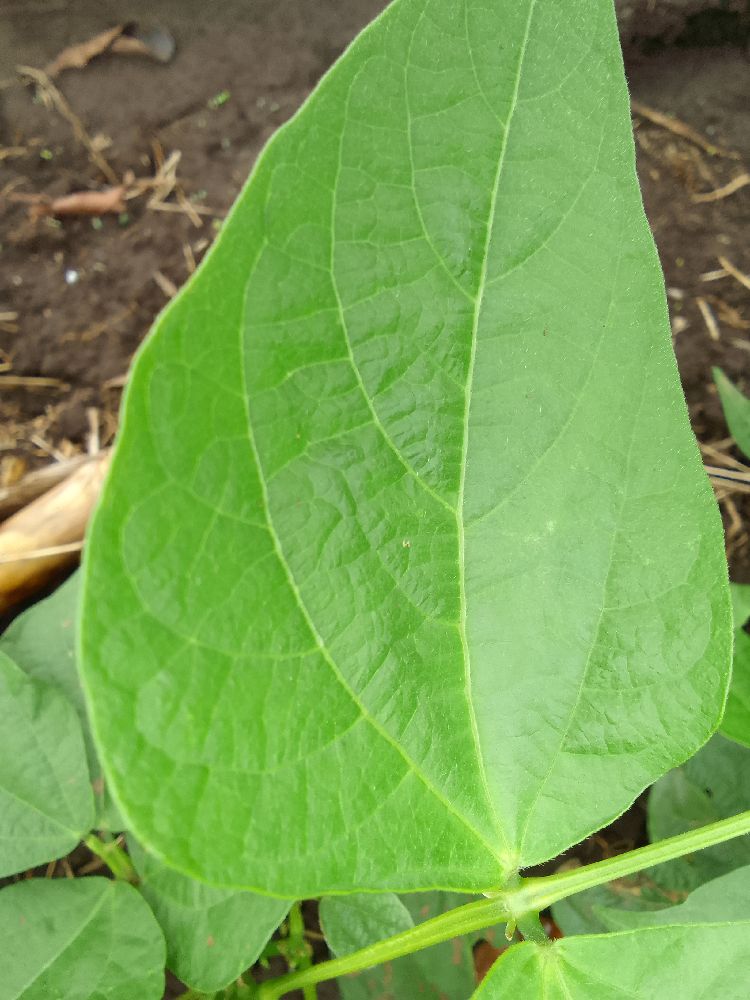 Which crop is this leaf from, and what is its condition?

common bean, healthy
